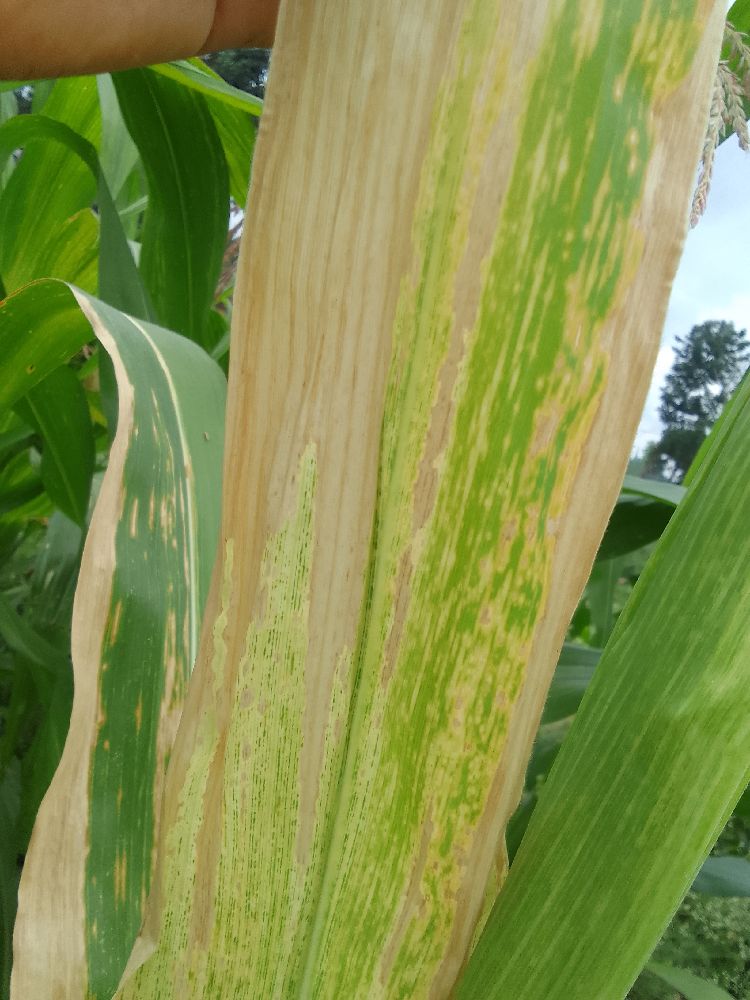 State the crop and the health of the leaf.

maize, maize lethal necrosis
